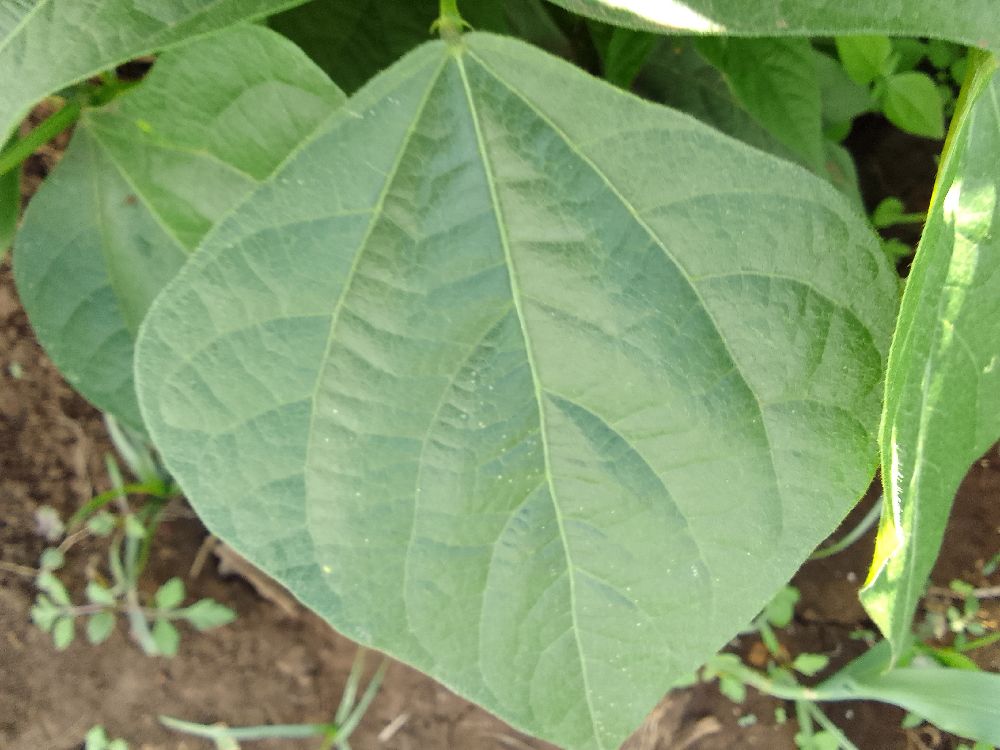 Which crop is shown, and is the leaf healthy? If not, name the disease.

common bean, healthy
